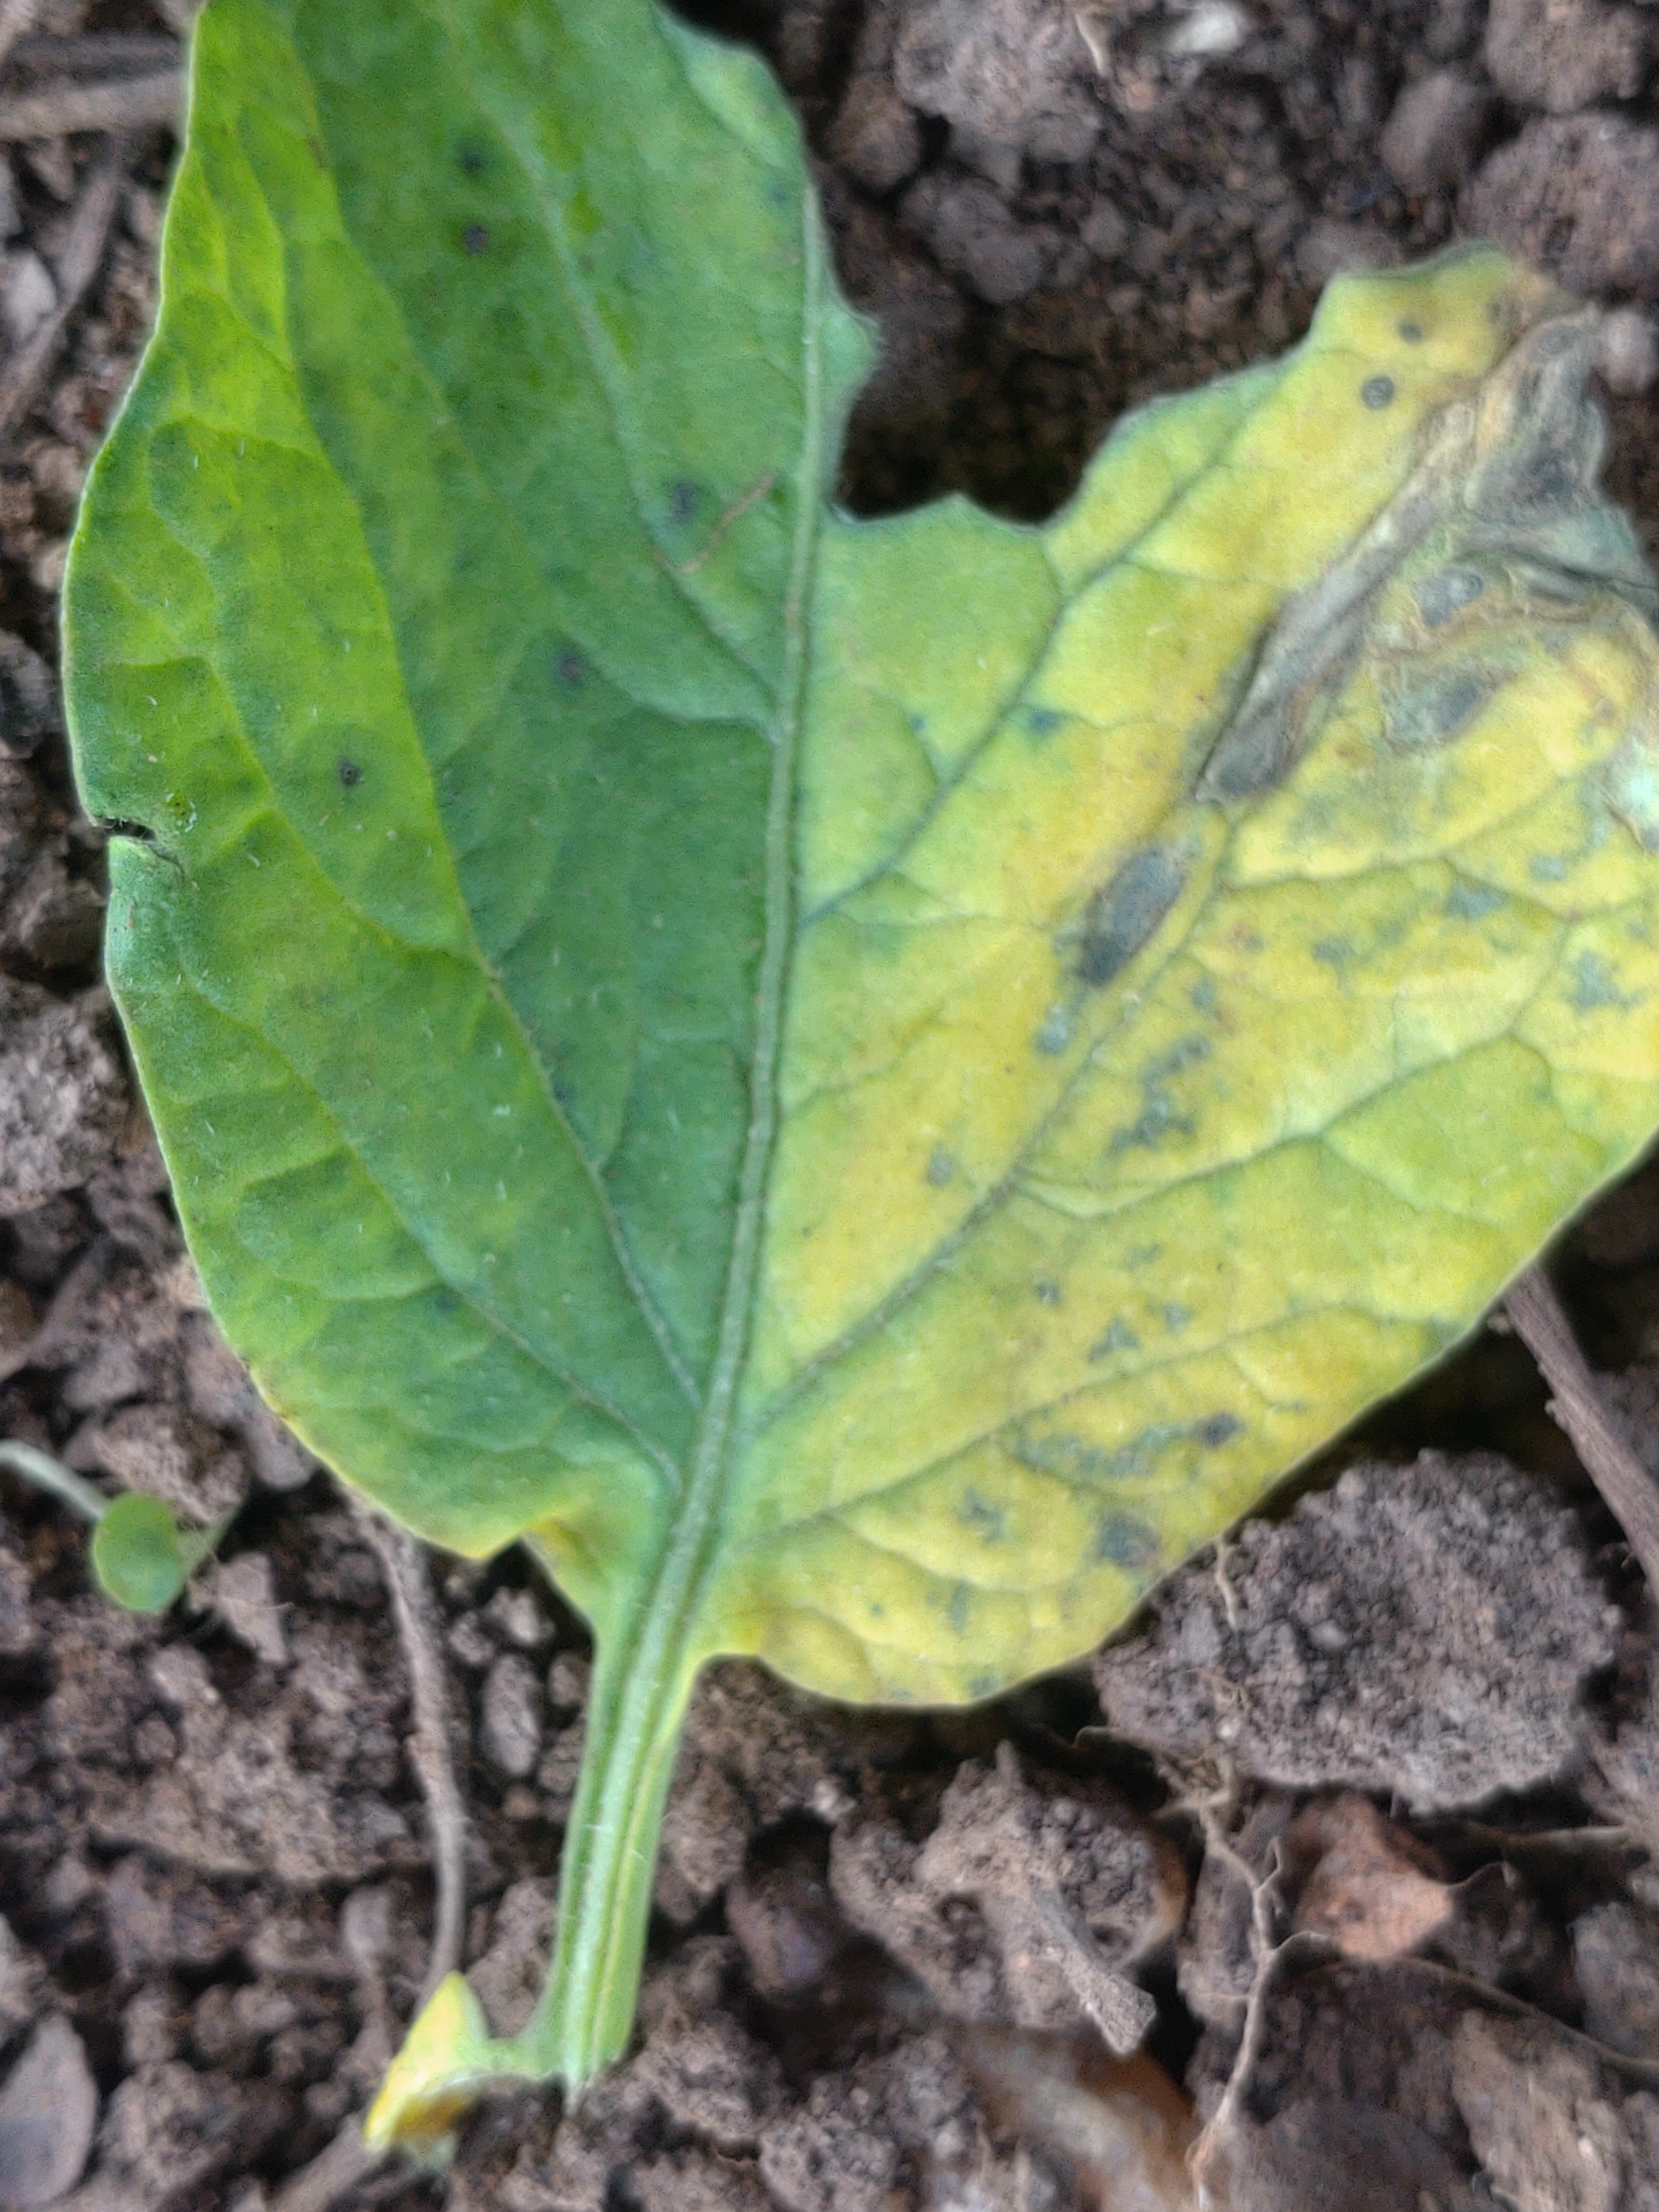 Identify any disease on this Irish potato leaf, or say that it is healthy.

late blight
